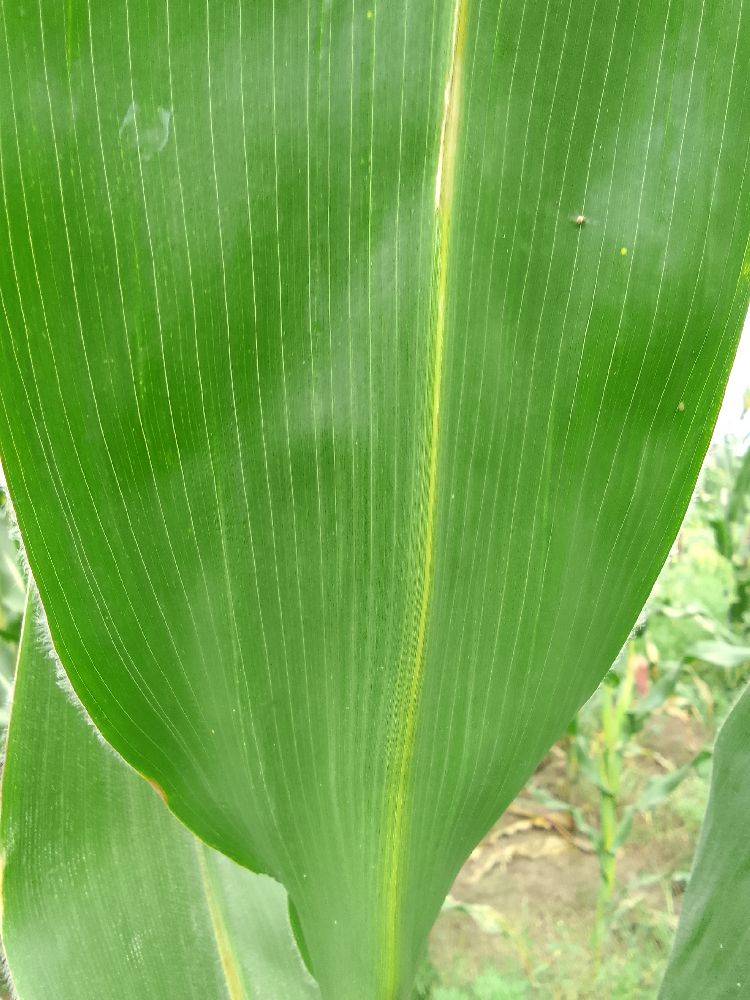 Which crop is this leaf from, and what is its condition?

maize, healthy
